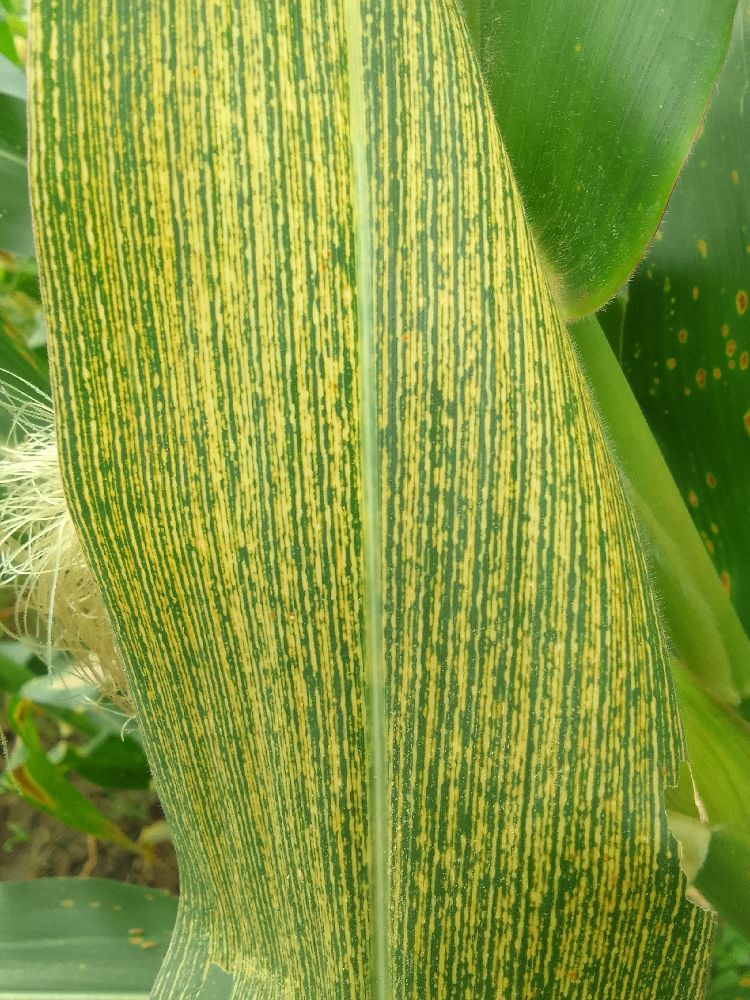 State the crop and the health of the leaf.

maize, maize streak virus
